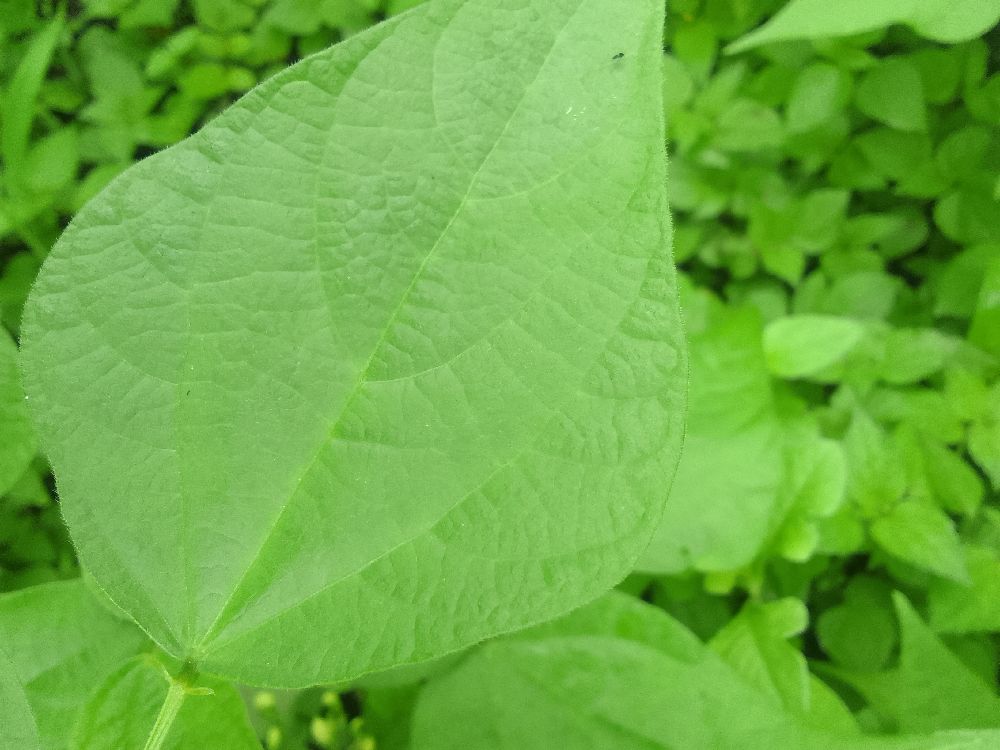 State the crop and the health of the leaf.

common bean, healthy
